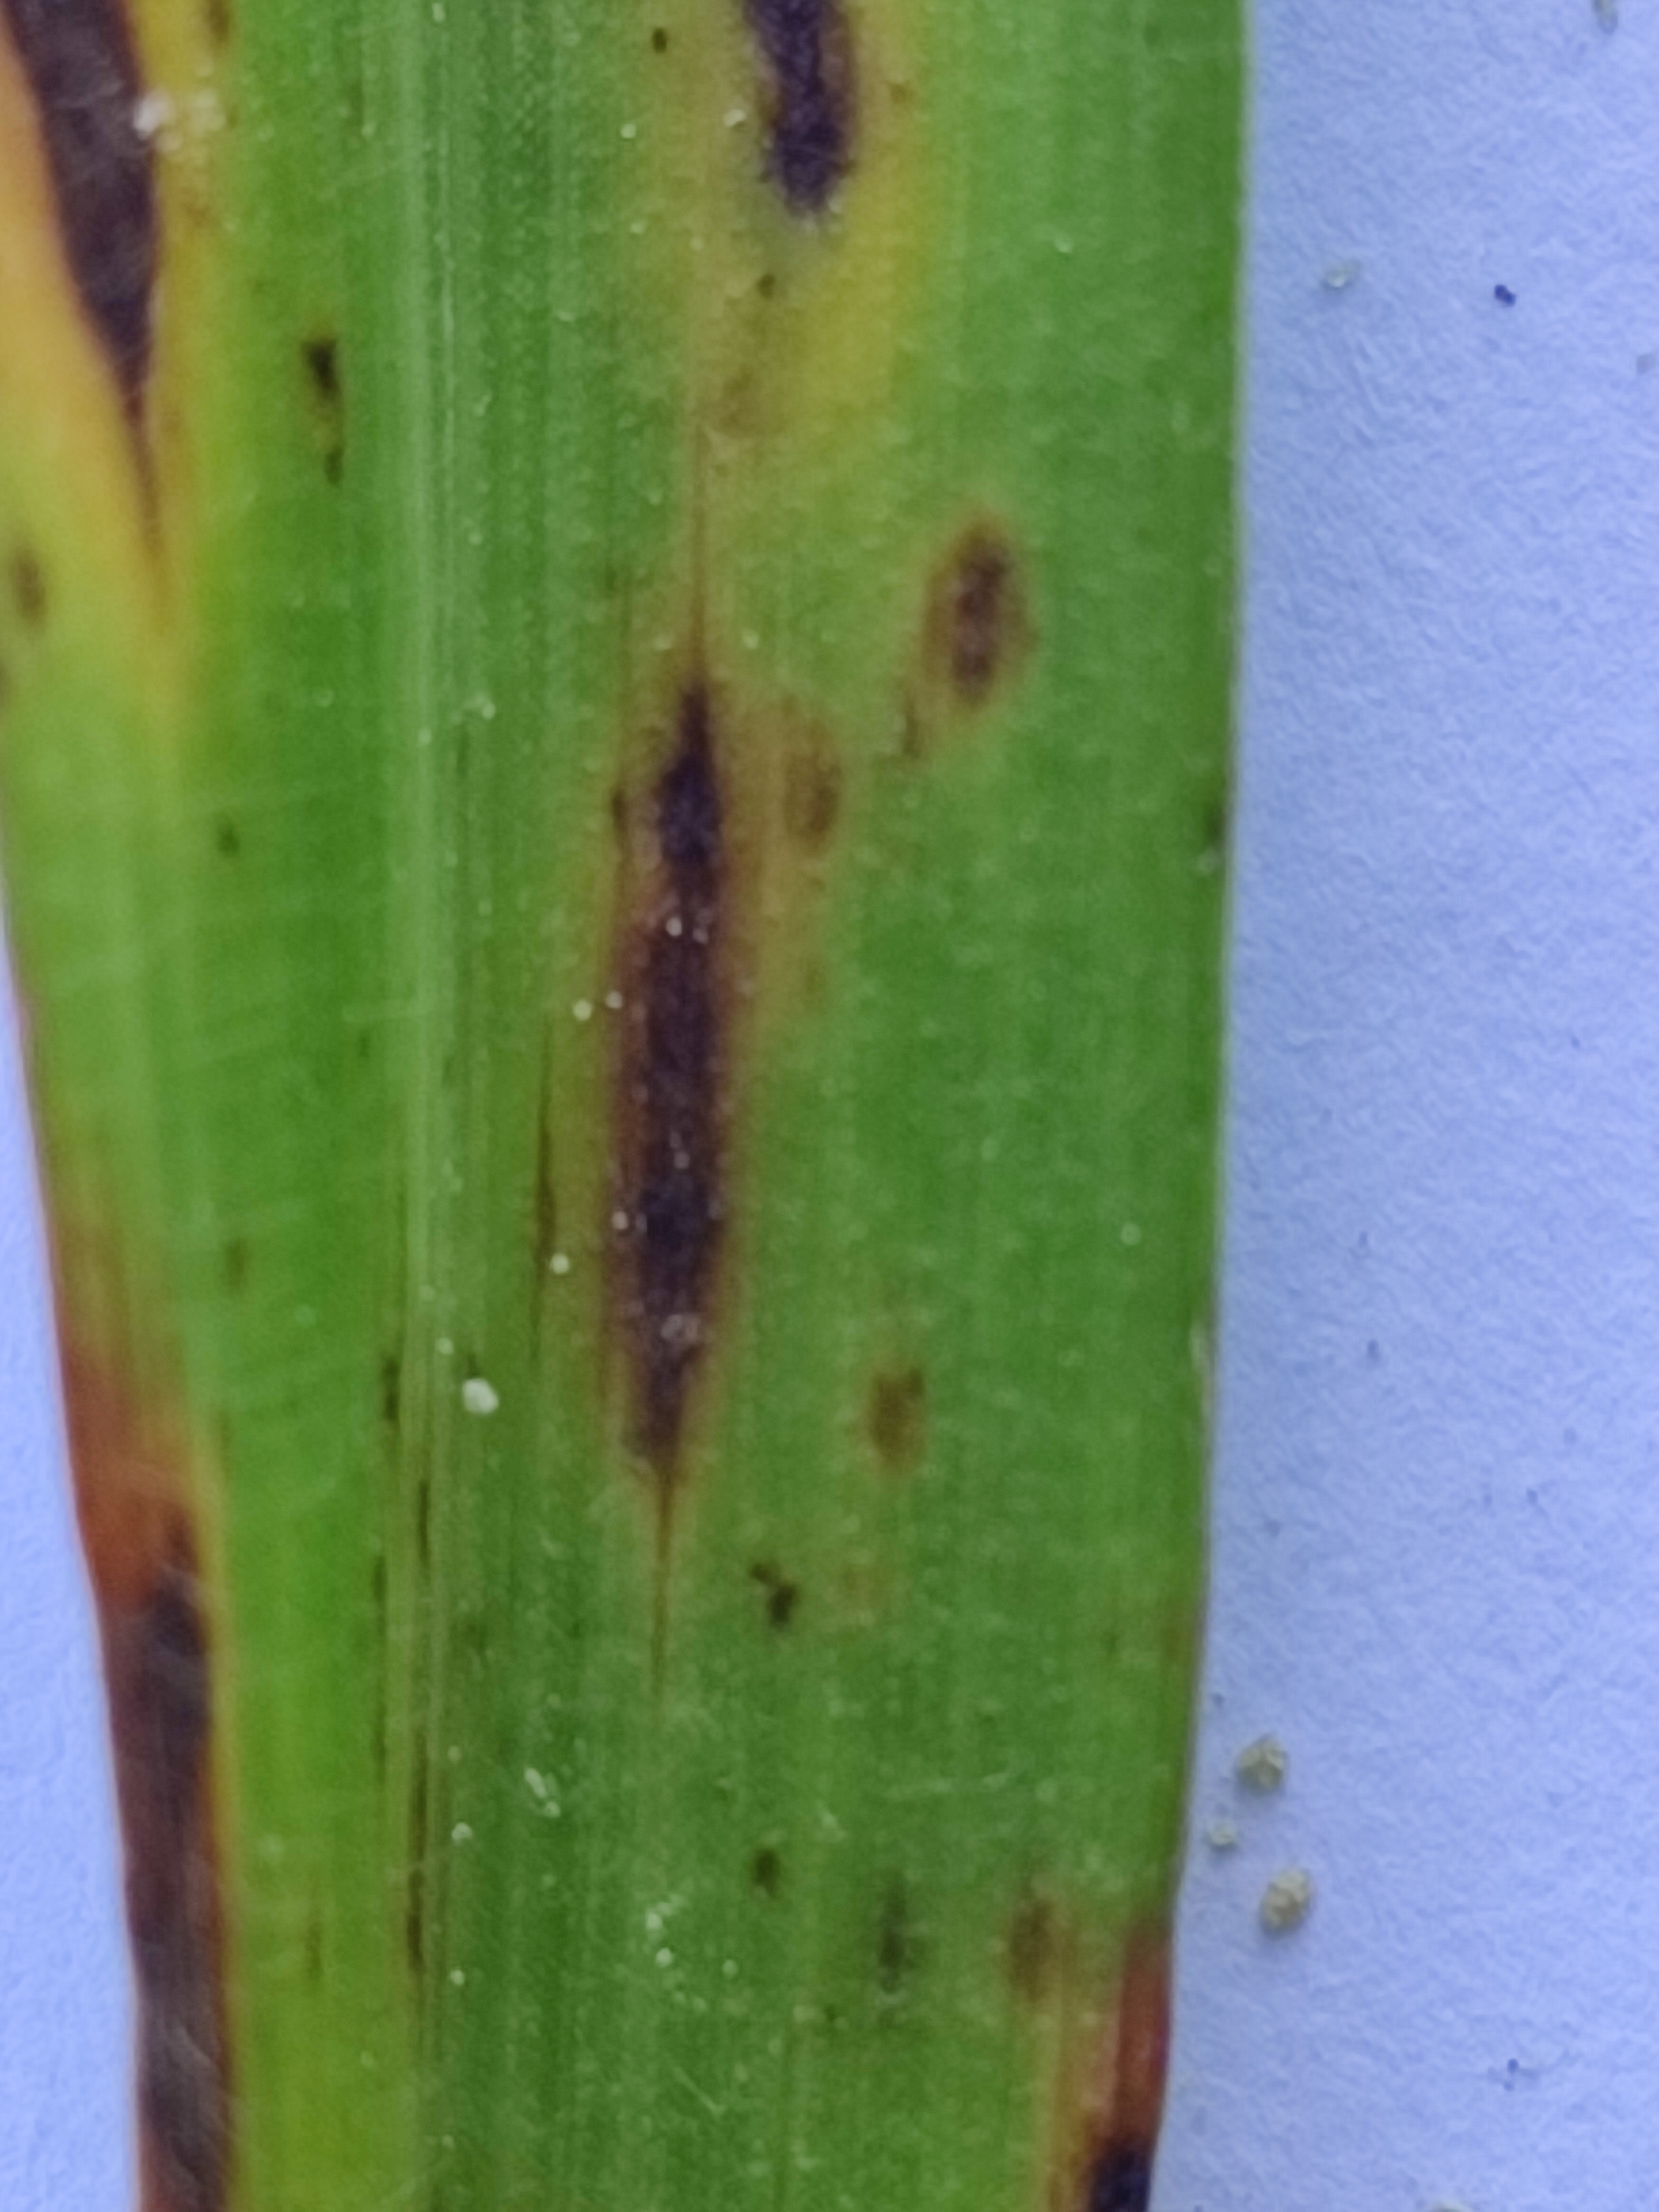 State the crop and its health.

pearl millet, pyricularia sp.
